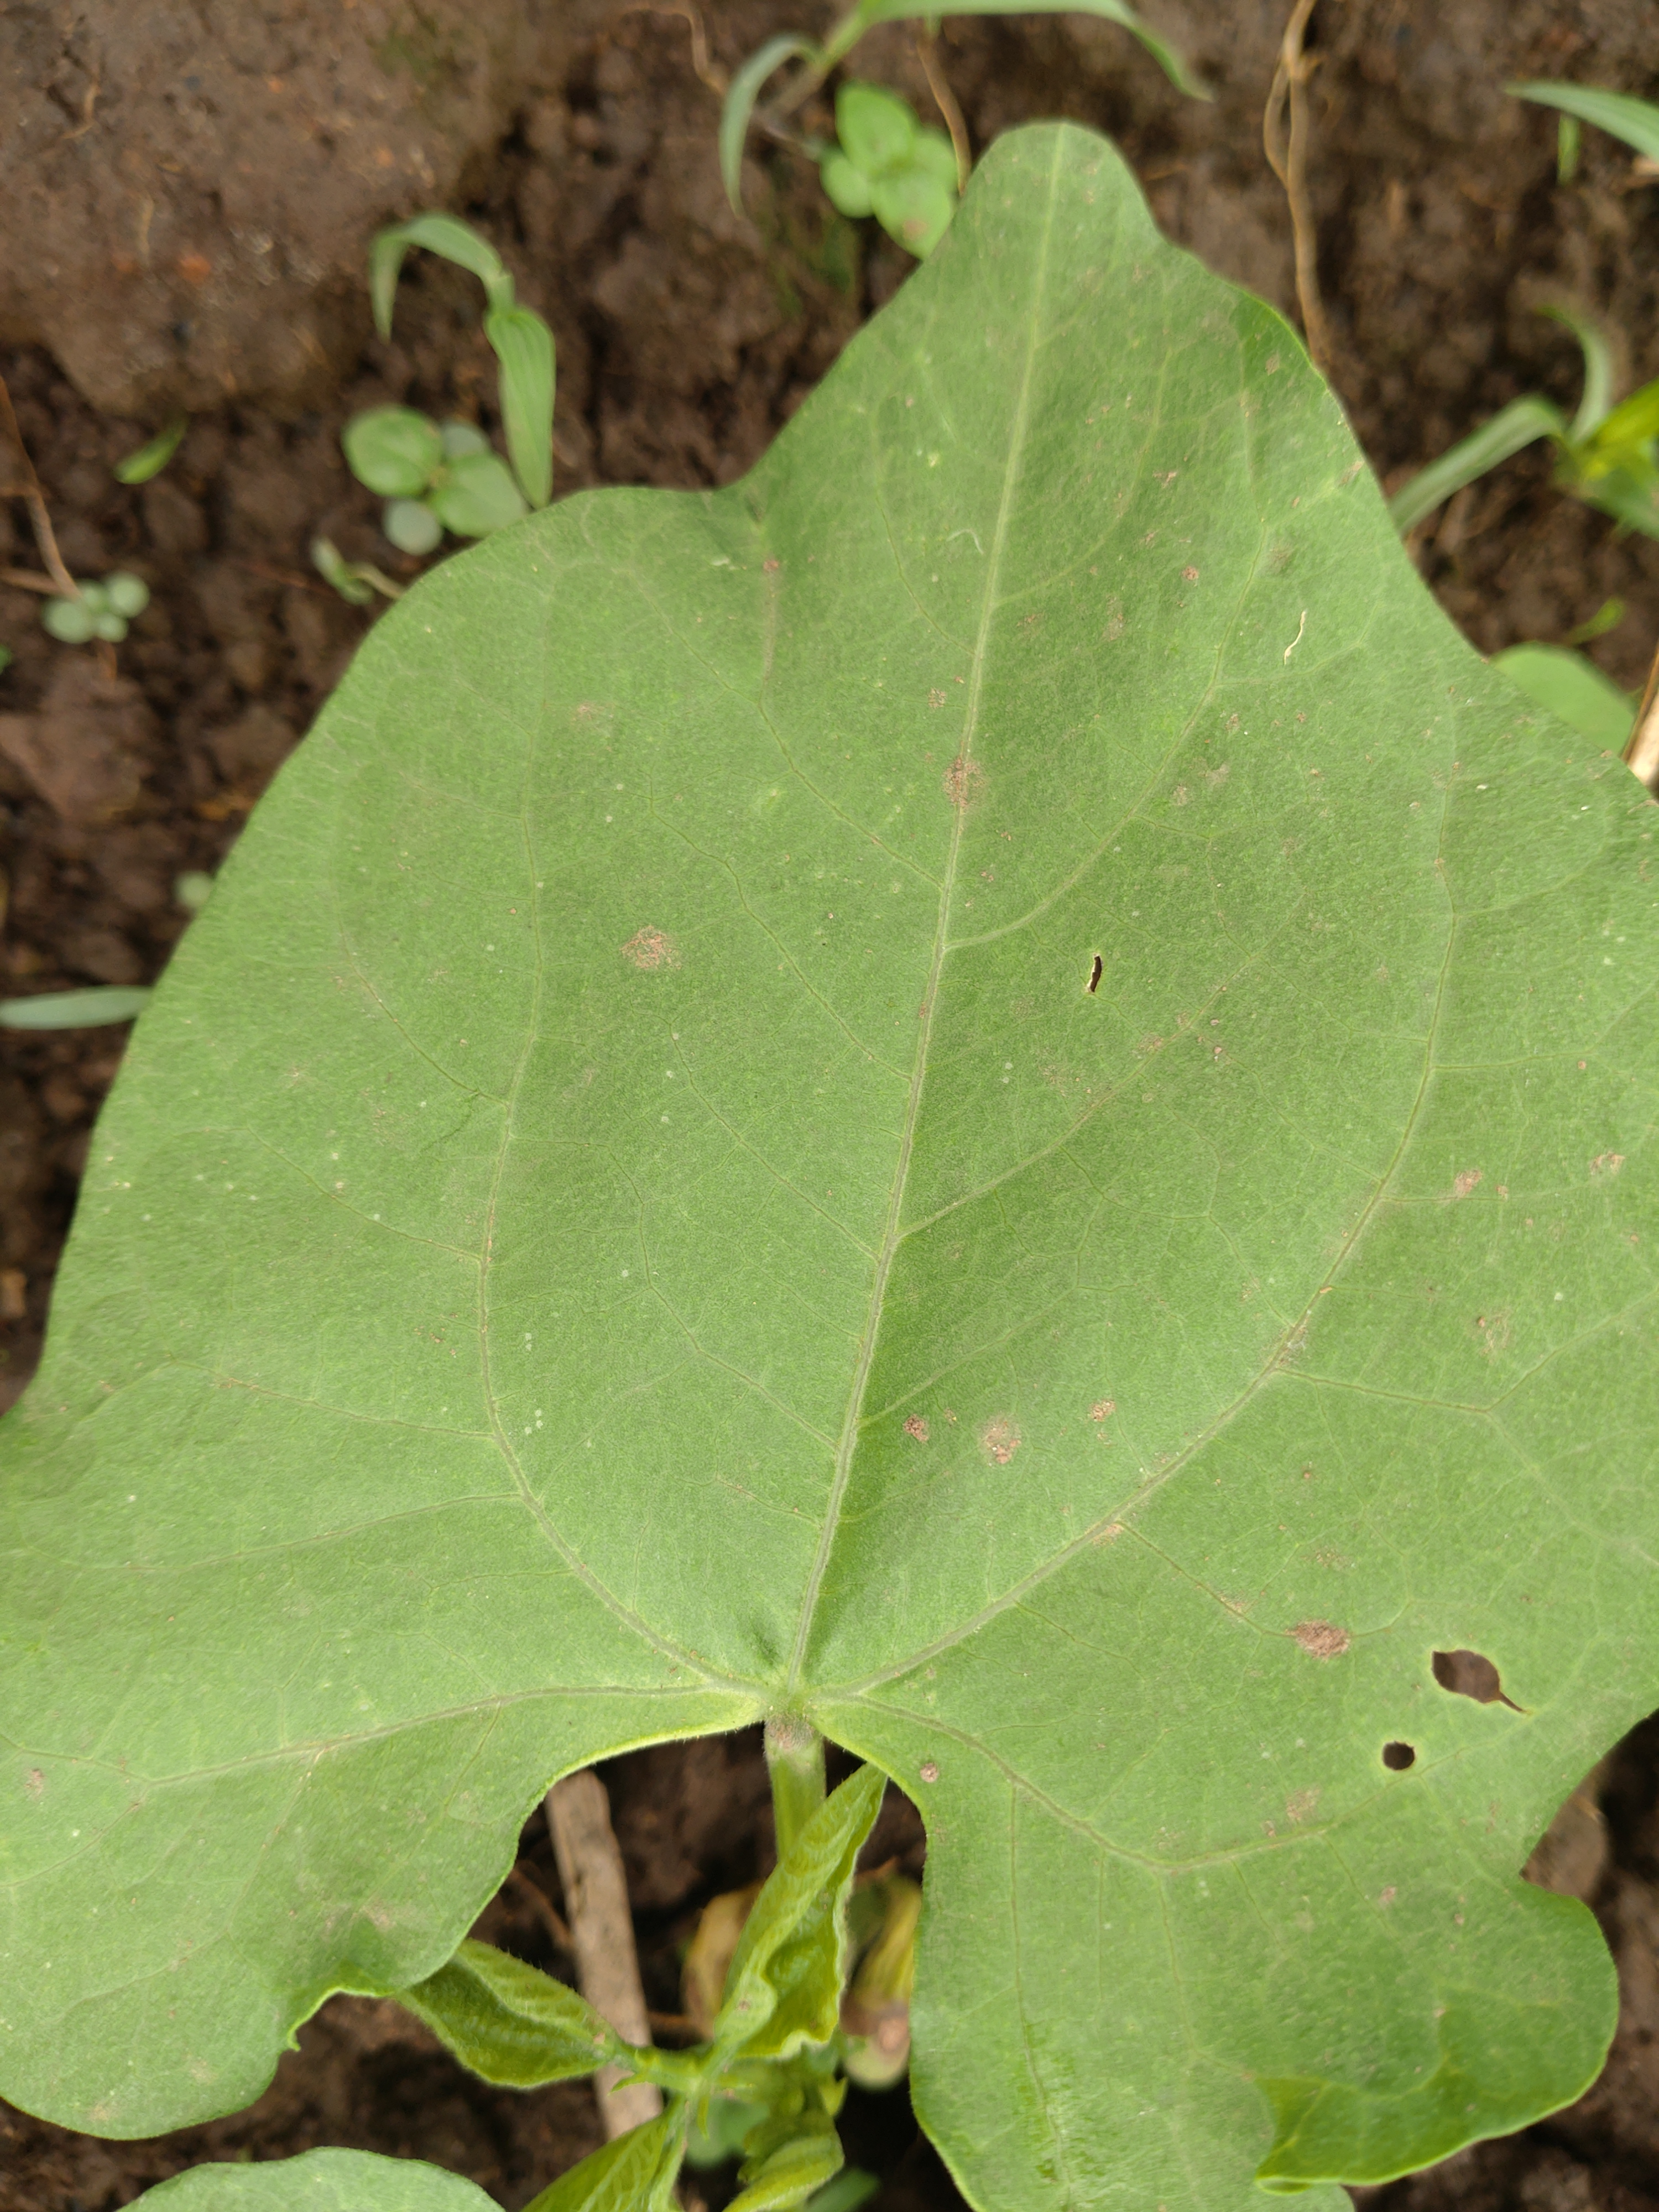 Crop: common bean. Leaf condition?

healthy
